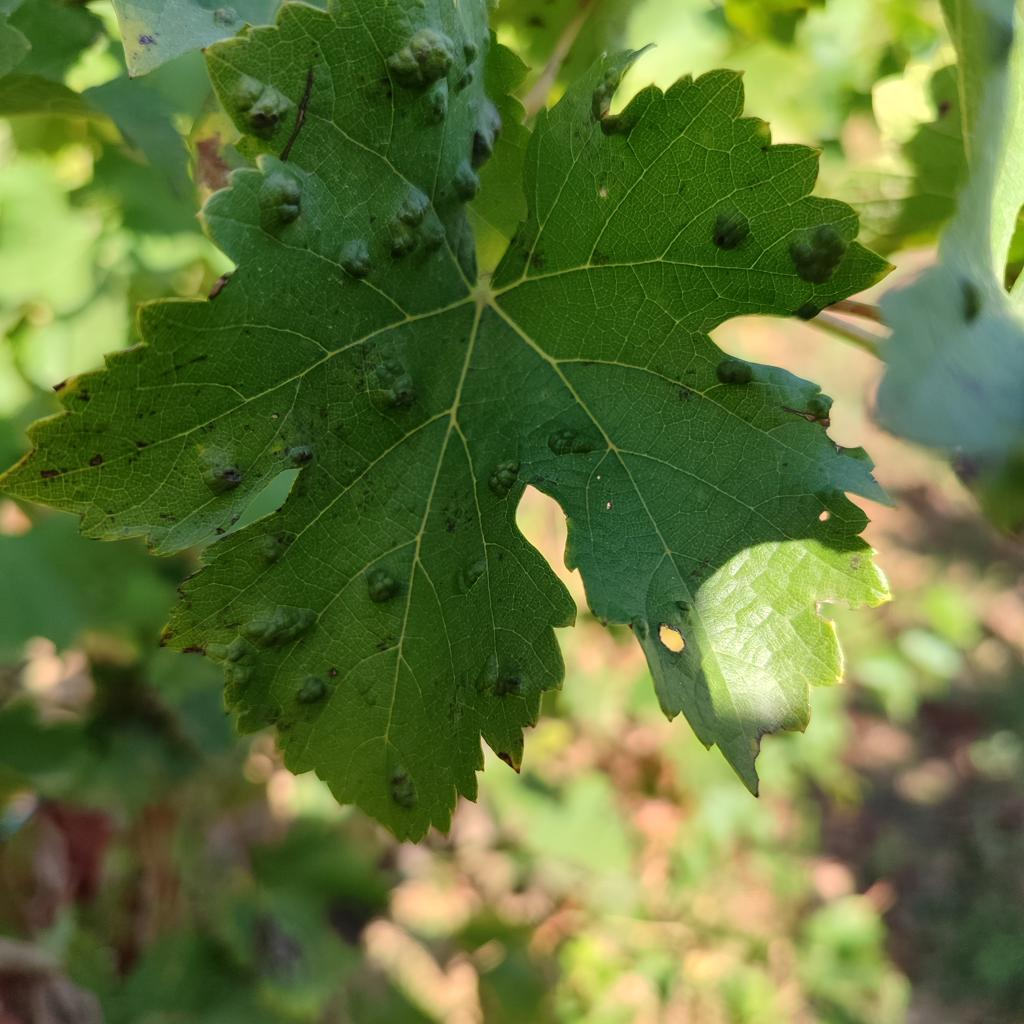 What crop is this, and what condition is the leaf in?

grapevine, erineum mite
